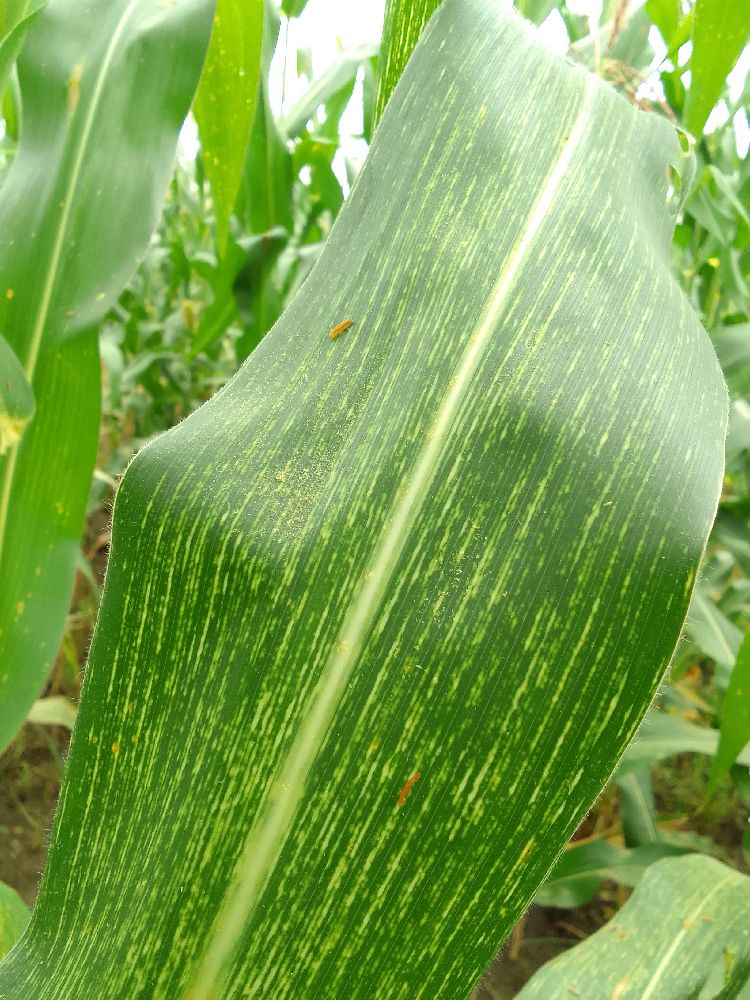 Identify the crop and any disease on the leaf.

maize, maize streak virus
